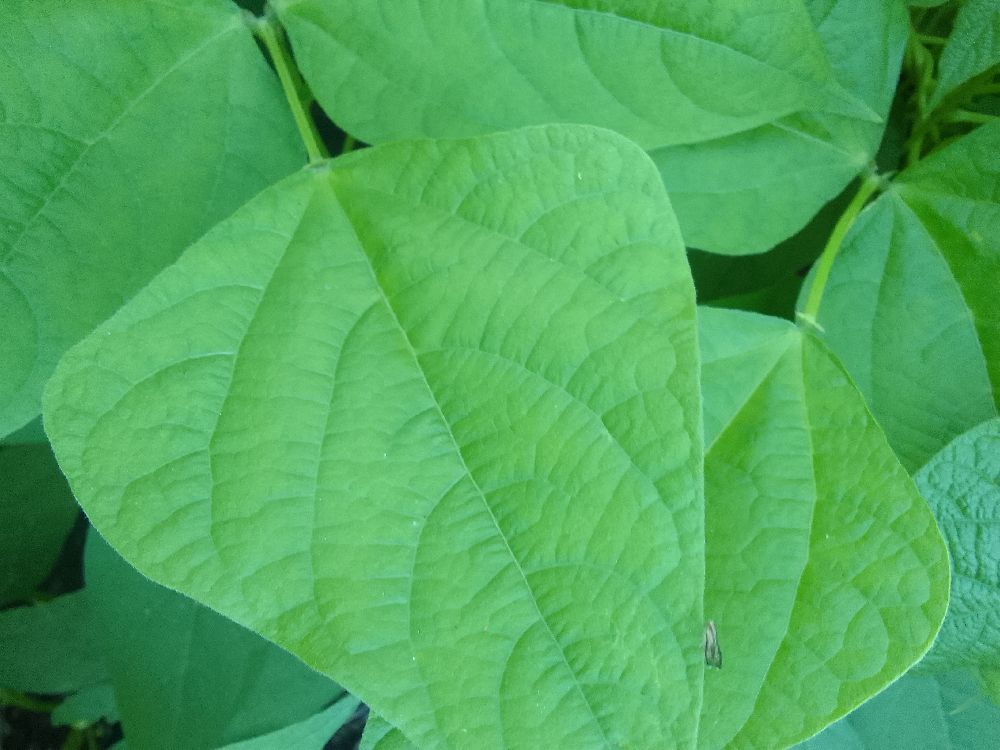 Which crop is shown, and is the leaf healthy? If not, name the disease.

common bean, healthy
